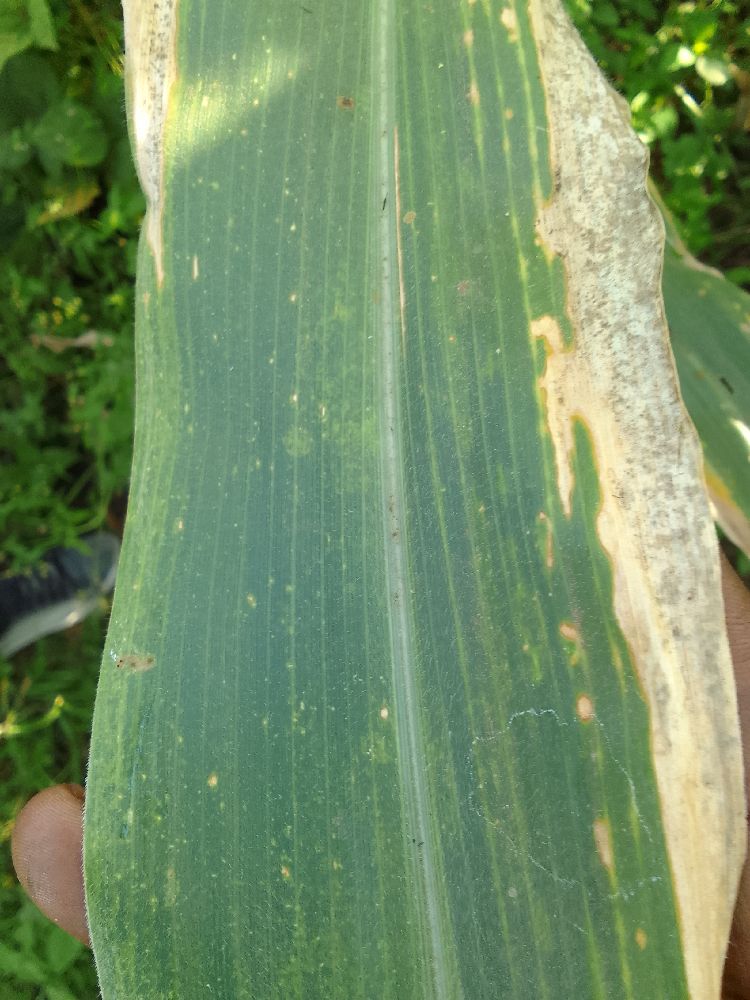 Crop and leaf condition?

maize, maize lethal necrosis
